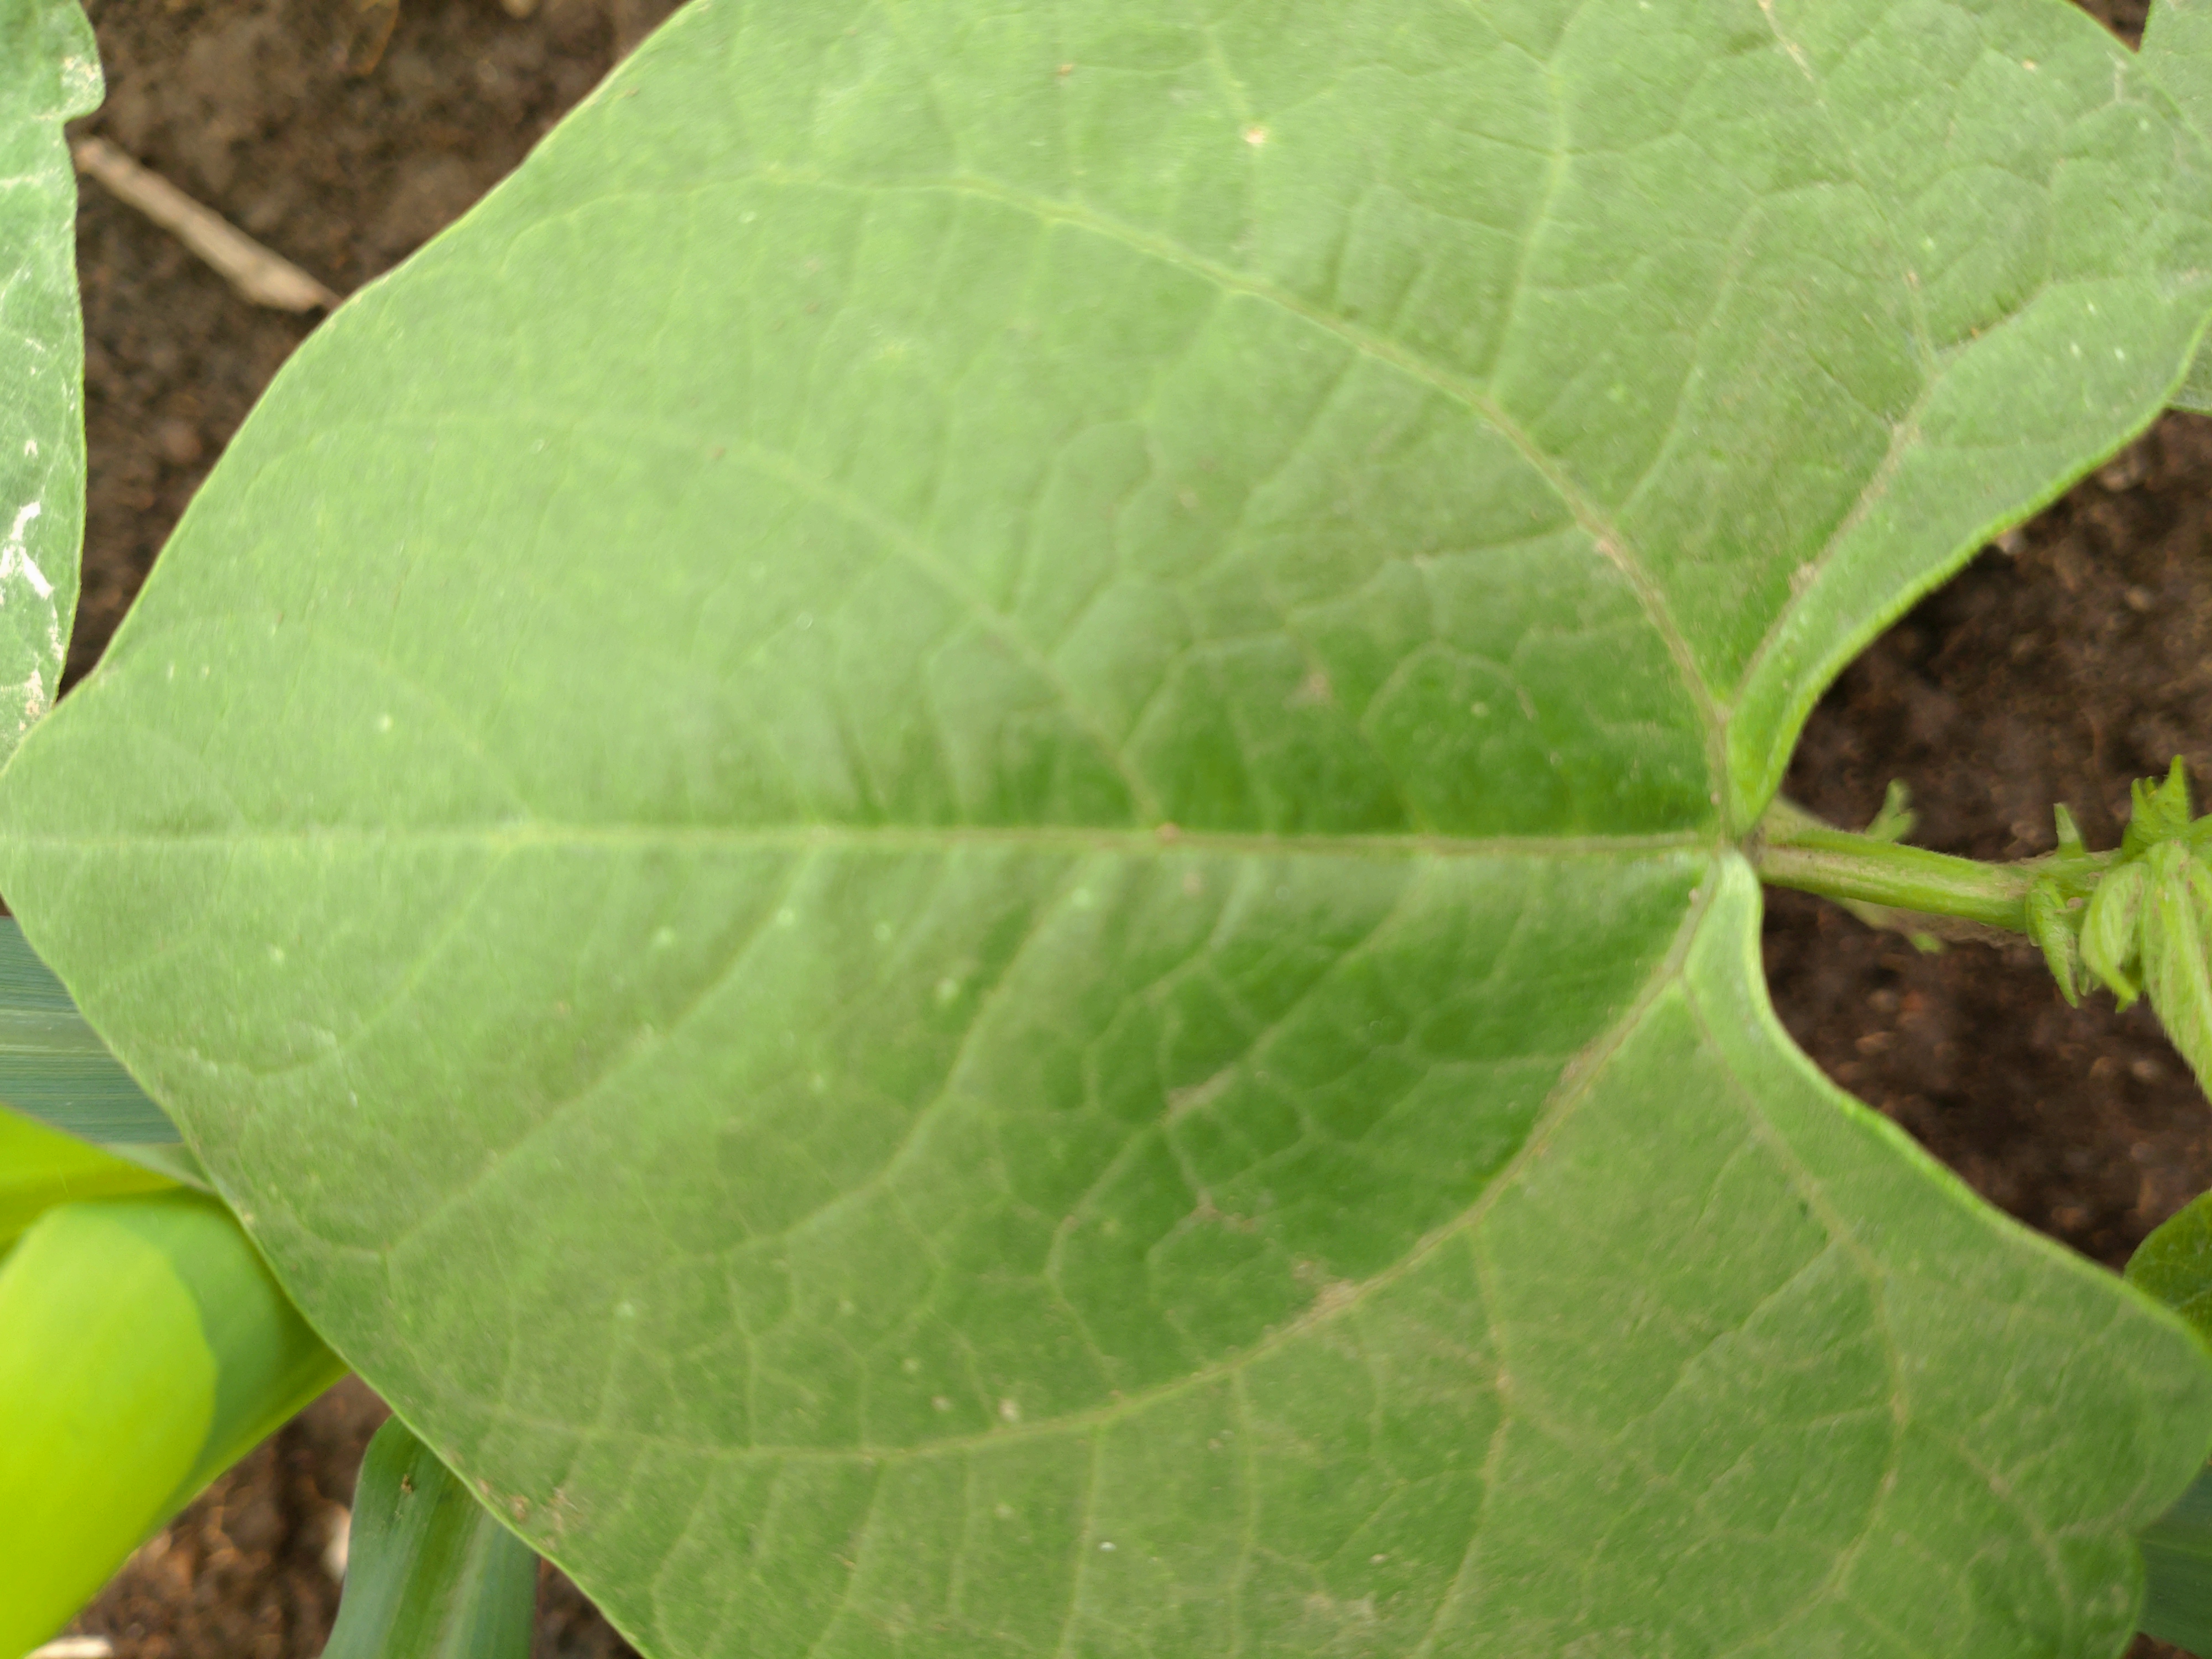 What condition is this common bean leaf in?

healthy
